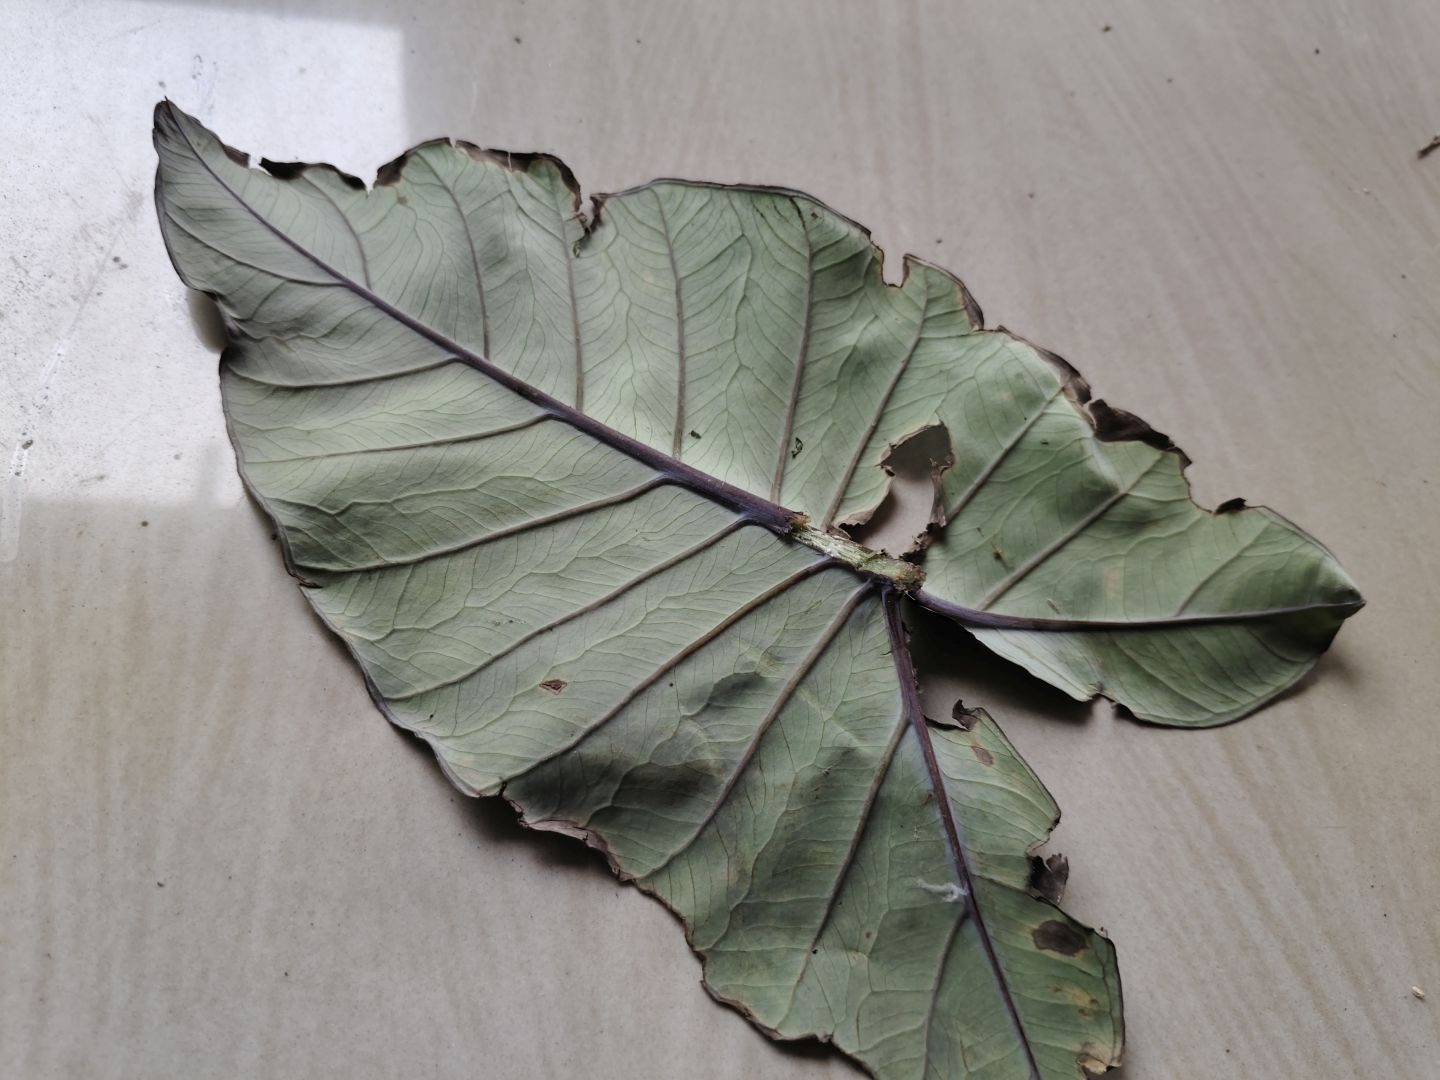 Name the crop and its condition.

taro, leaf blight
